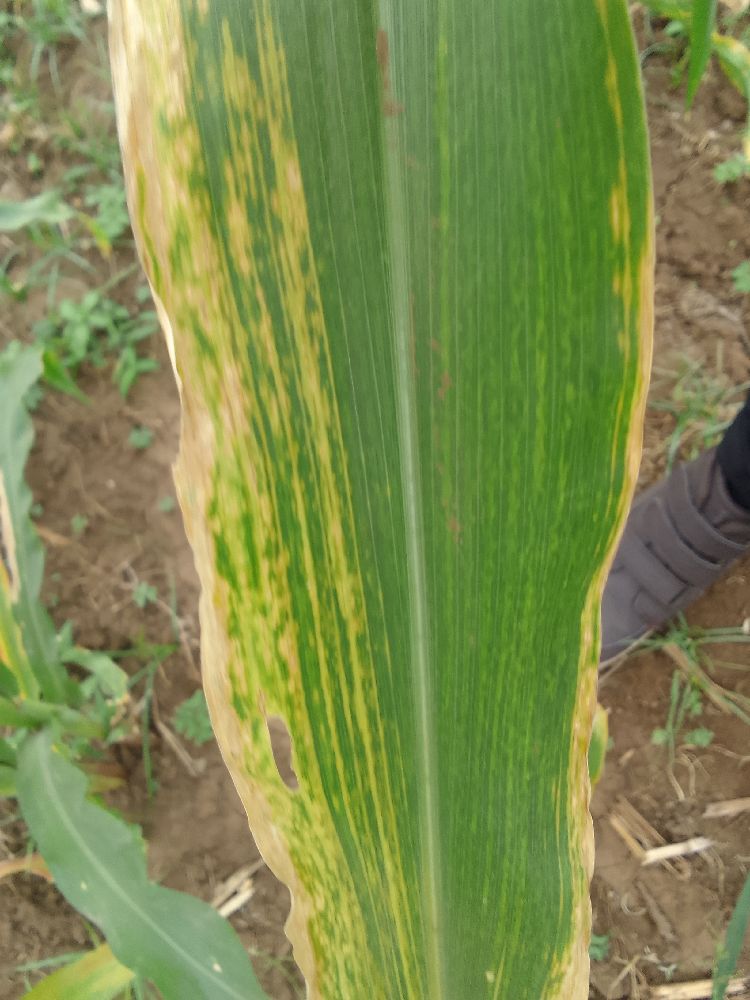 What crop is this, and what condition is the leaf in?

maize, maize lethal necrosis
